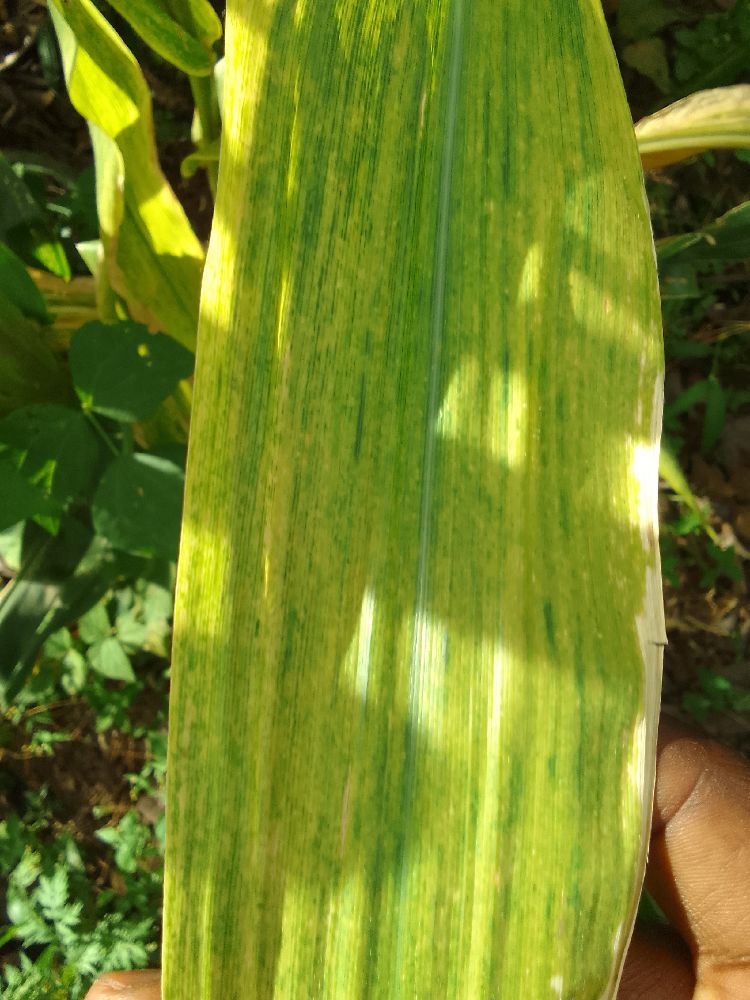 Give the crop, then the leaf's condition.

maize, maize lethal necrosis
